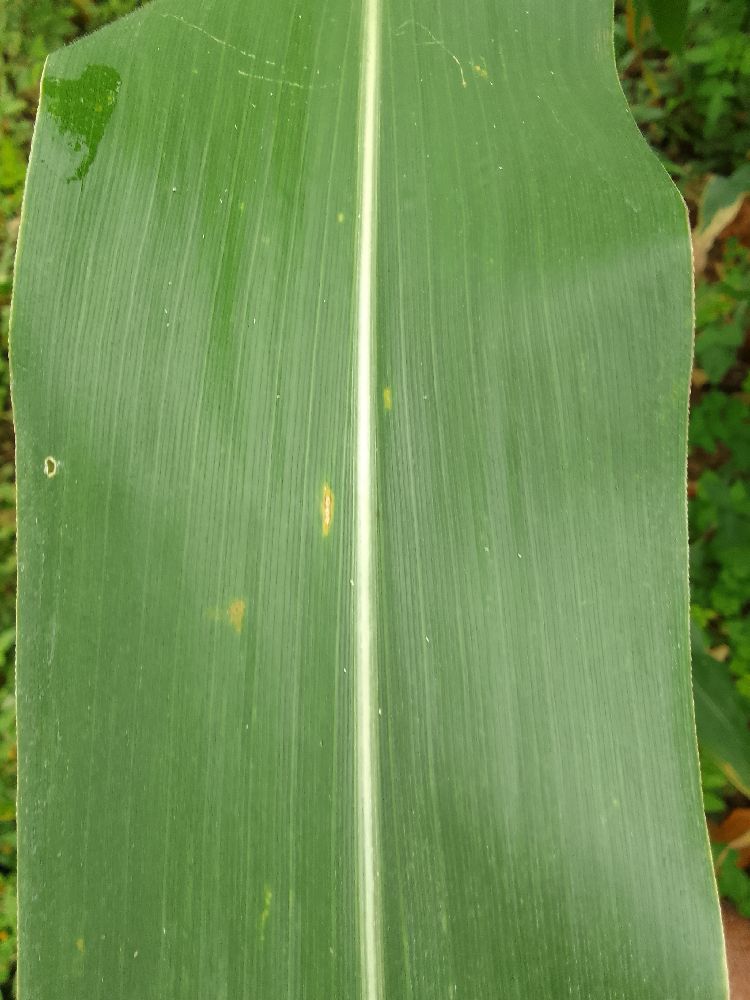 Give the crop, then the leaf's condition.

maize, healthy
